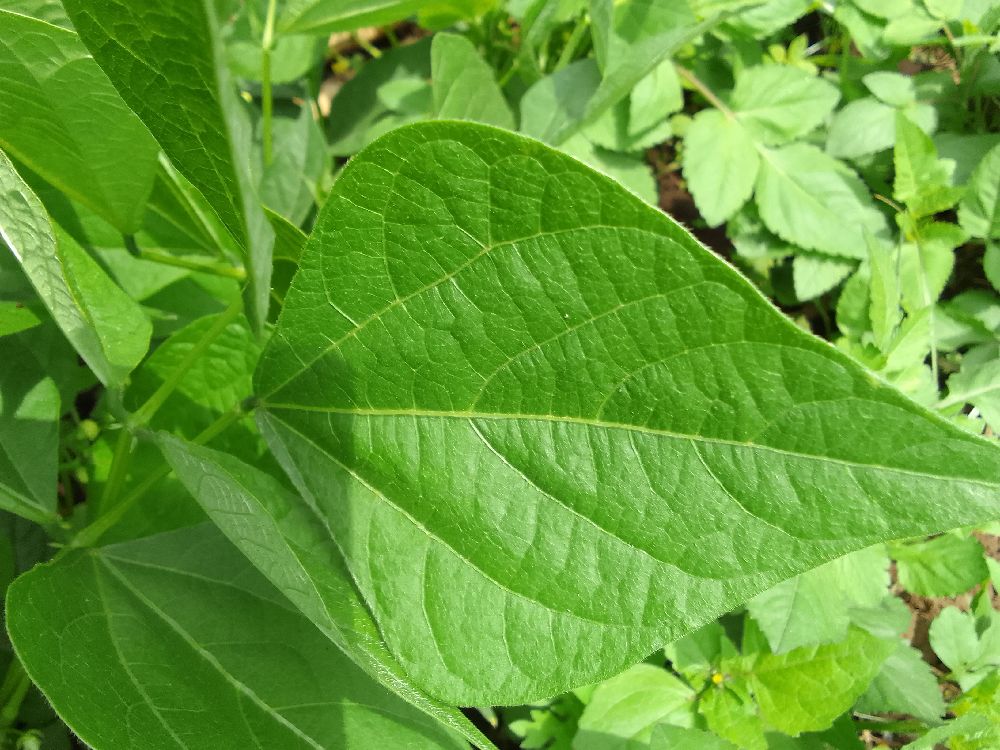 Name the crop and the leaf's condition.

common bean, healthy
